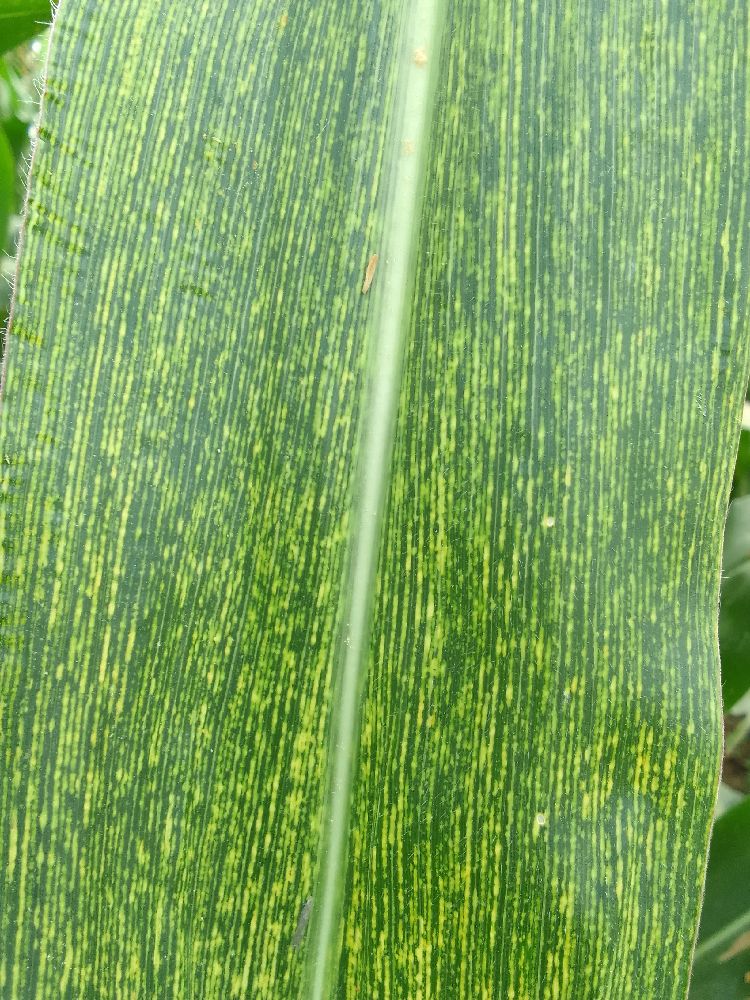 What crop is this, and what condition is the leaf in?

maize, maize streak virus
